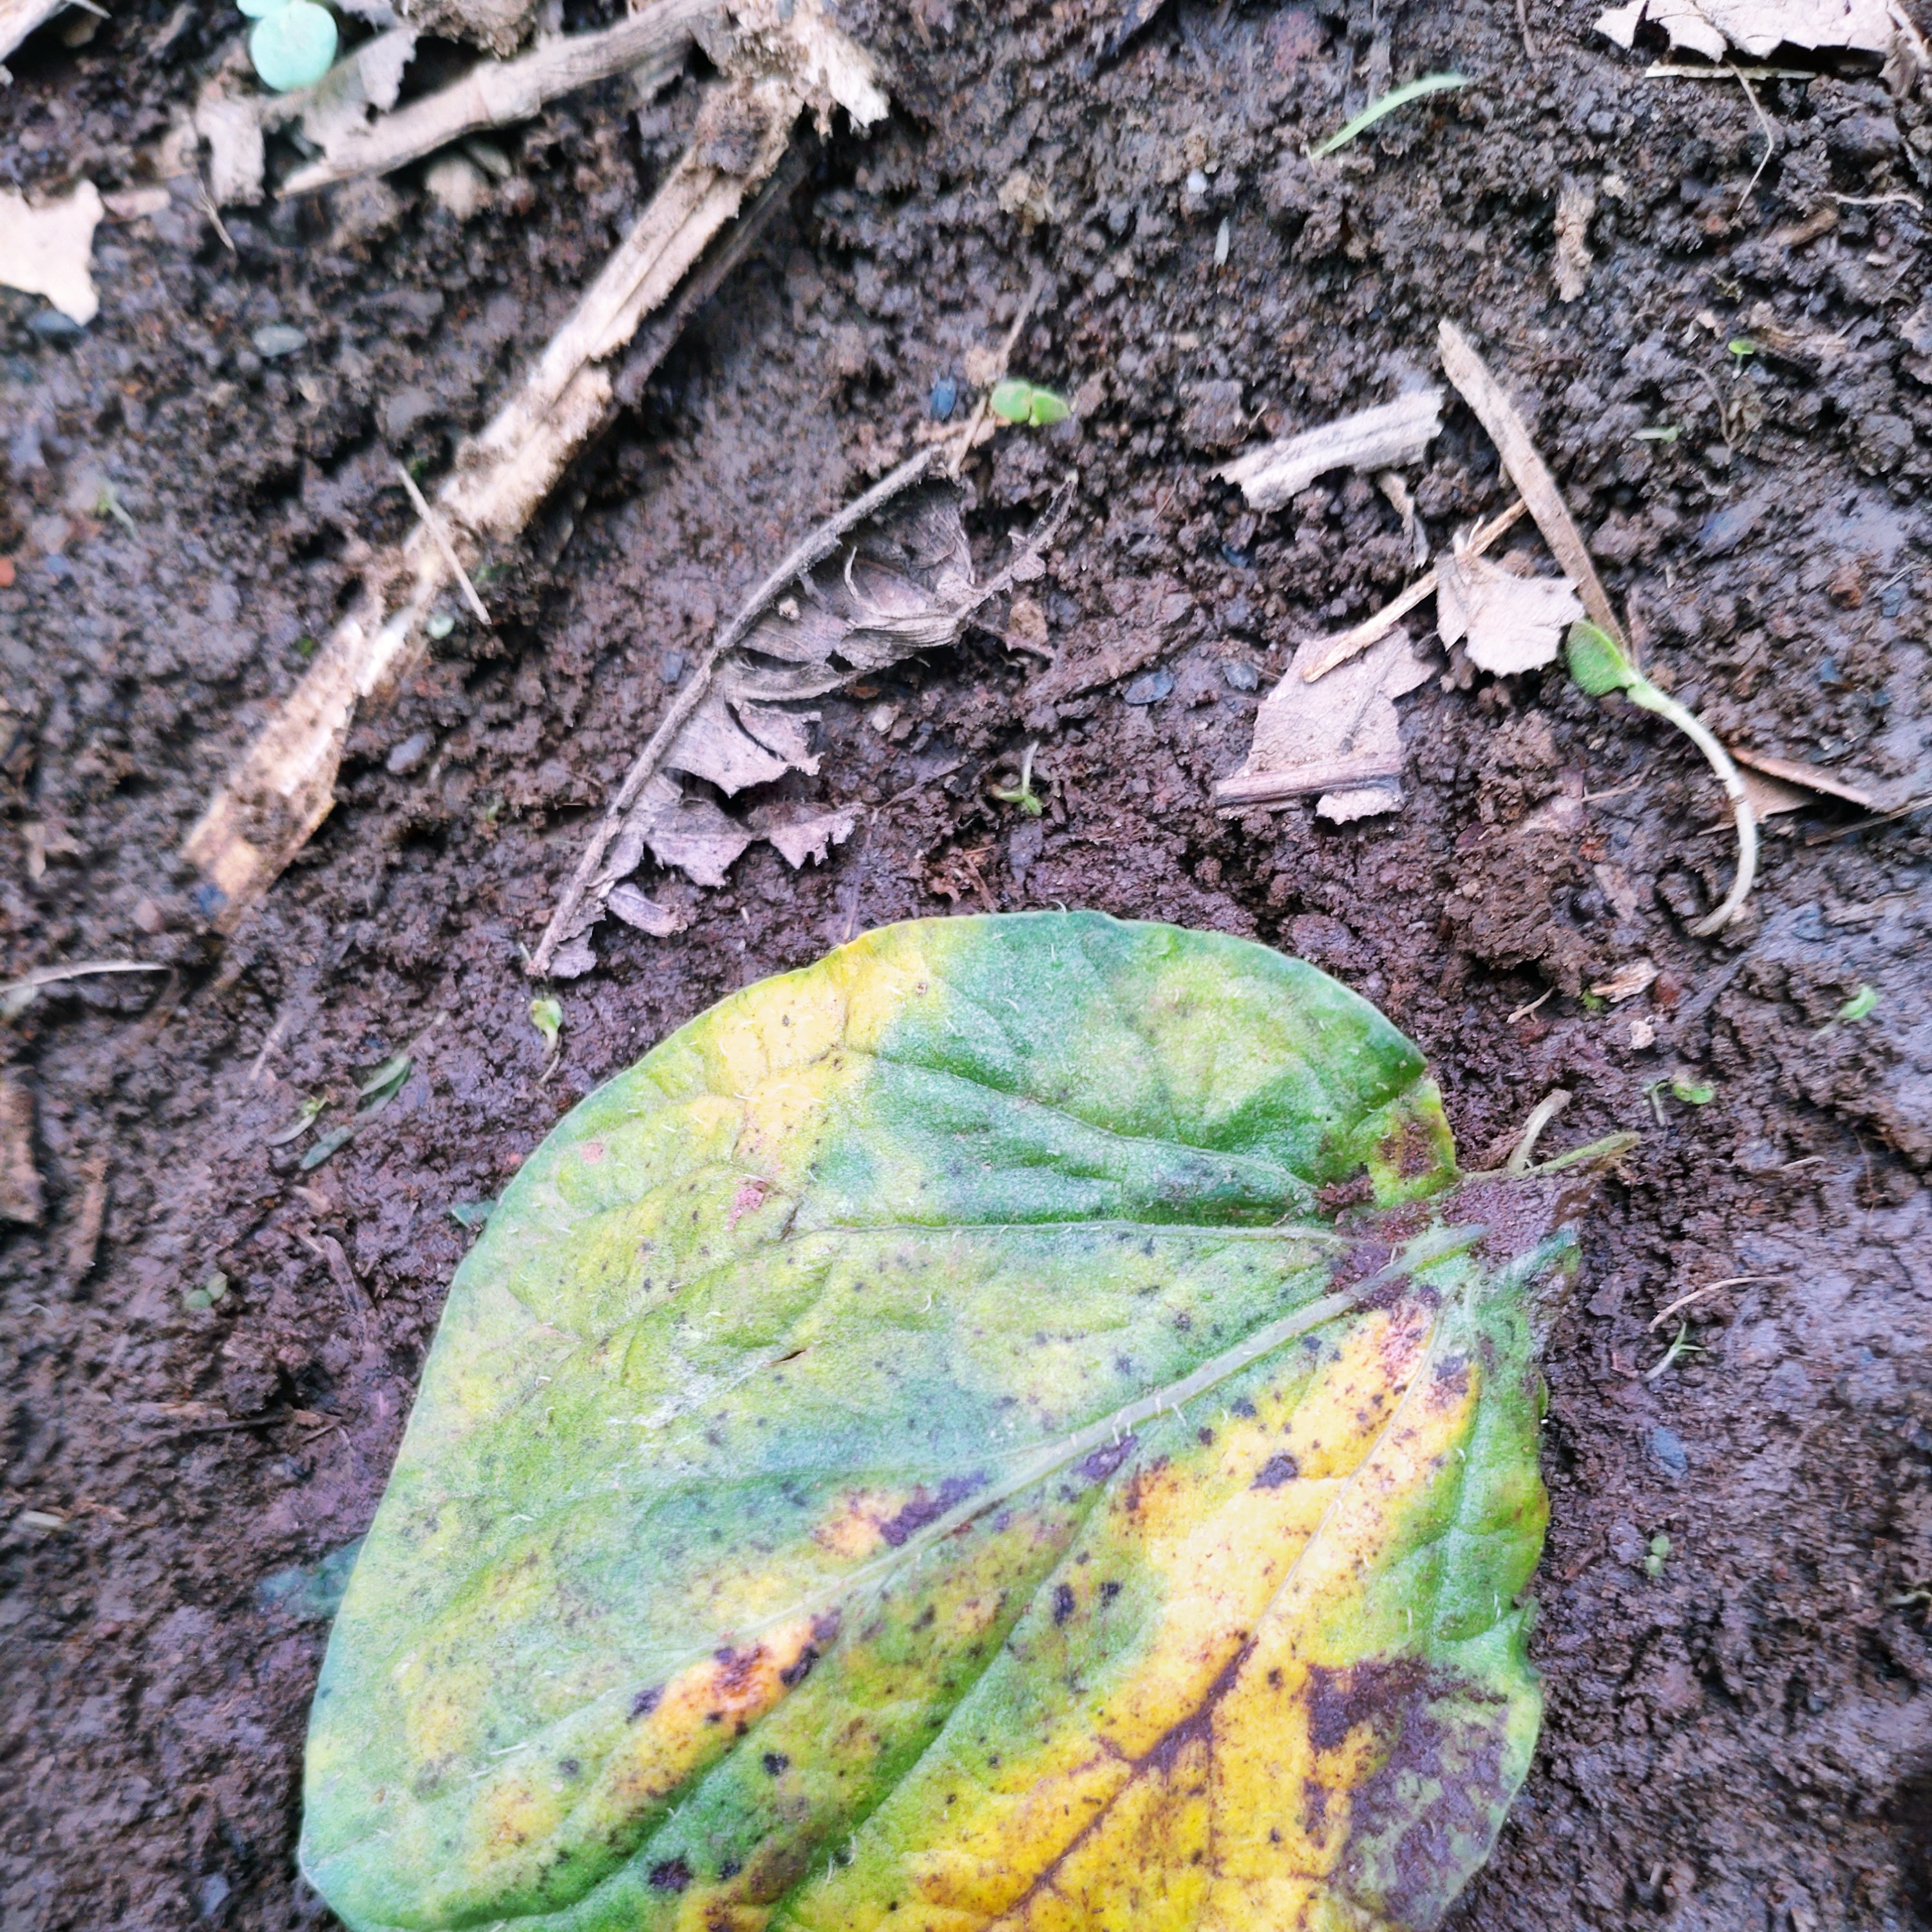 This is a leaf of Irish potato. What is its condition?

late blight
